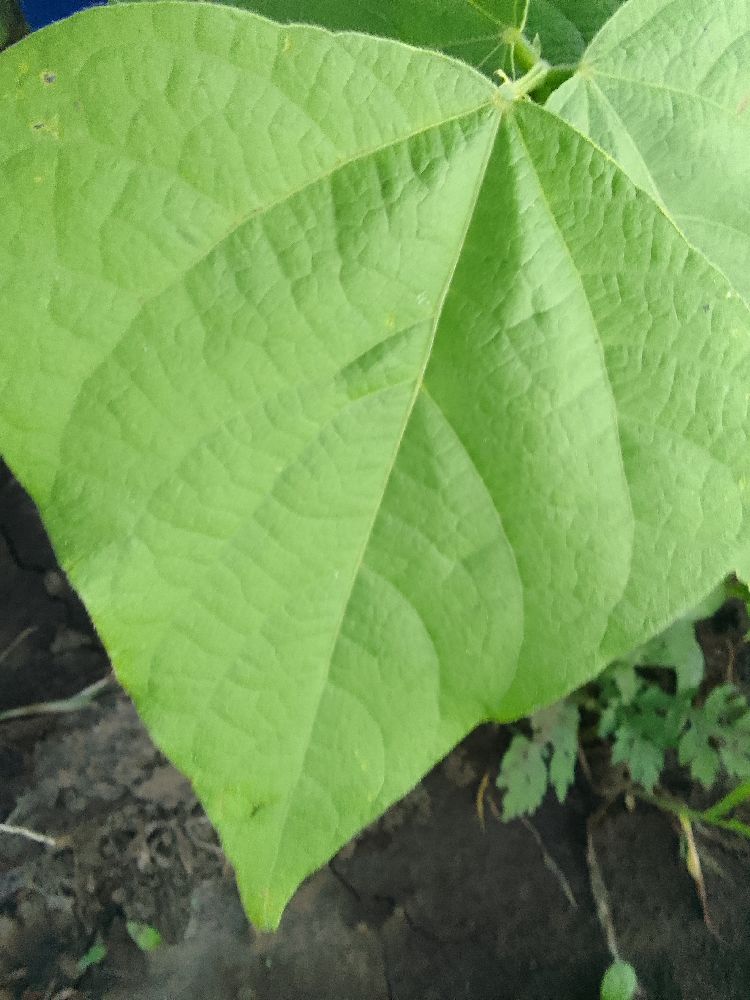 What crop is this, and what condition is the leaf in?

common bean, healthy
